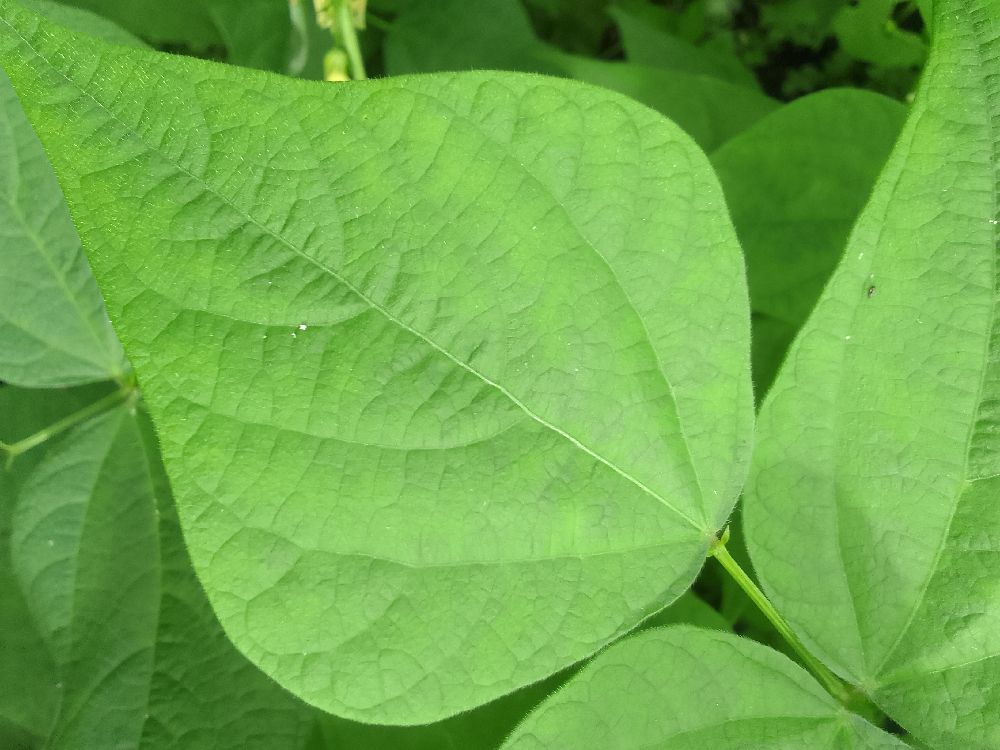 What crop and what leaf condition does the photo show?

common bean, healthy
